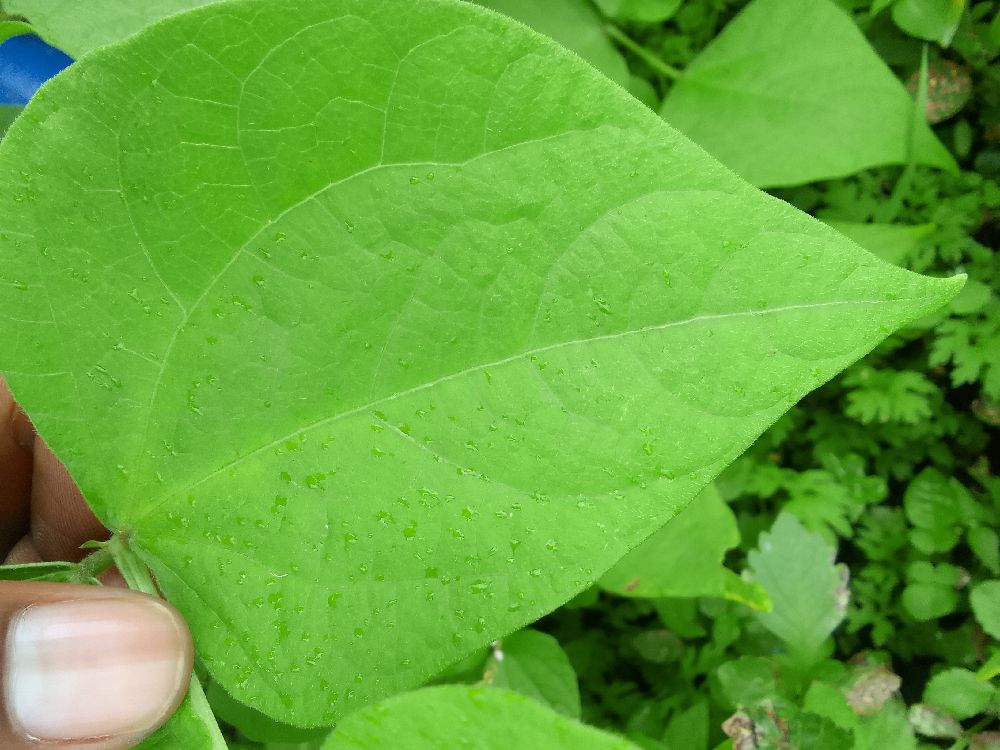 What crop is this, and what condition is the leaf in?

common bean, healthy
